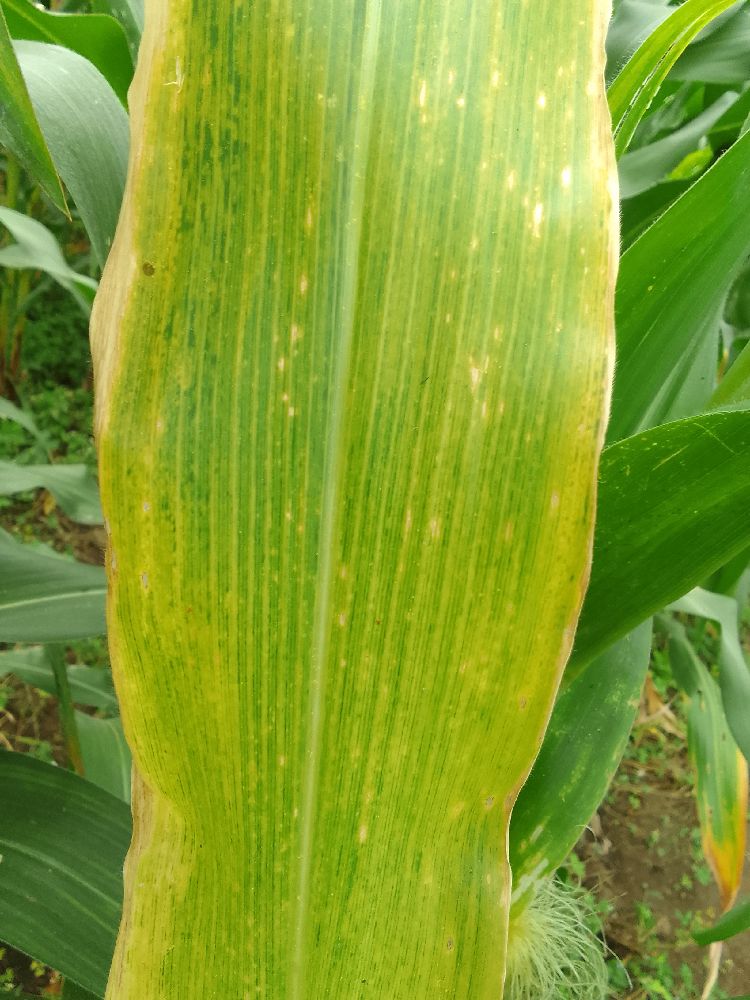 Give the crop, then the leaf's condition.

maize, maize lethal necrosis
